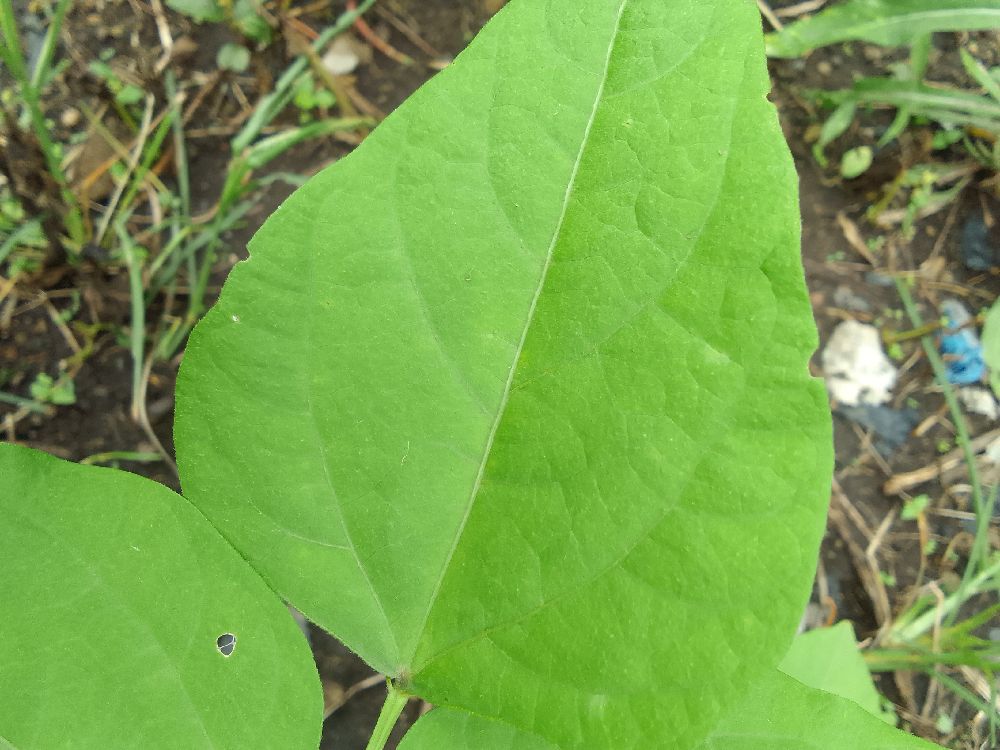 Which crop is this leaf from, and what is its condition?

common bean, healthy
